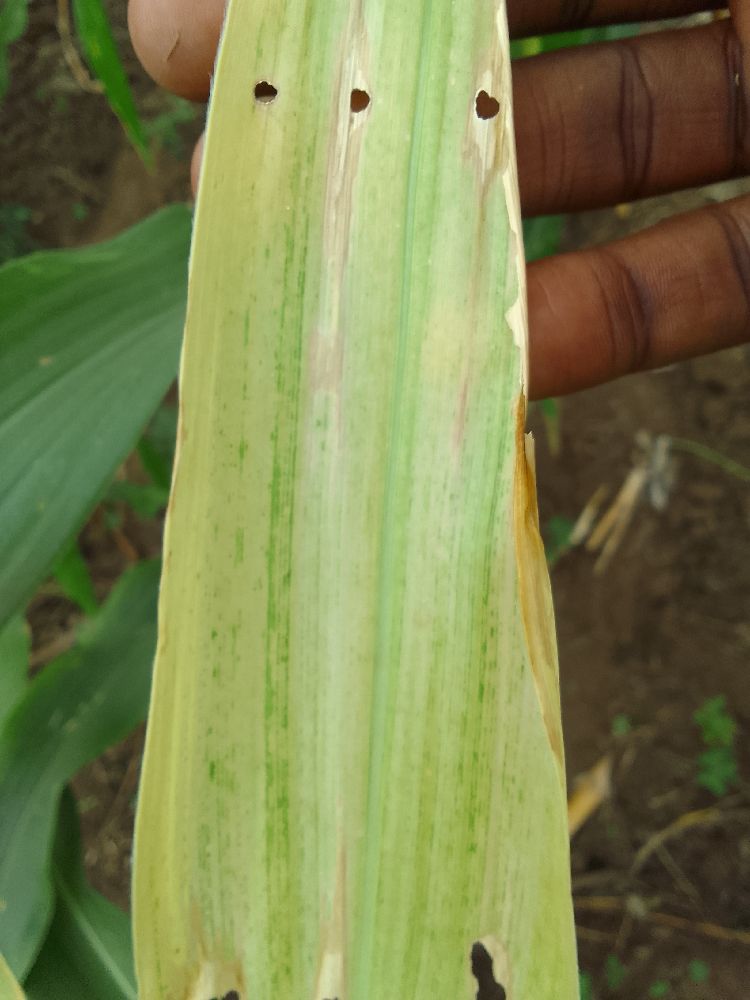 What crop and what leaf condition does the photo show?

maize, maize lethal necrosis
